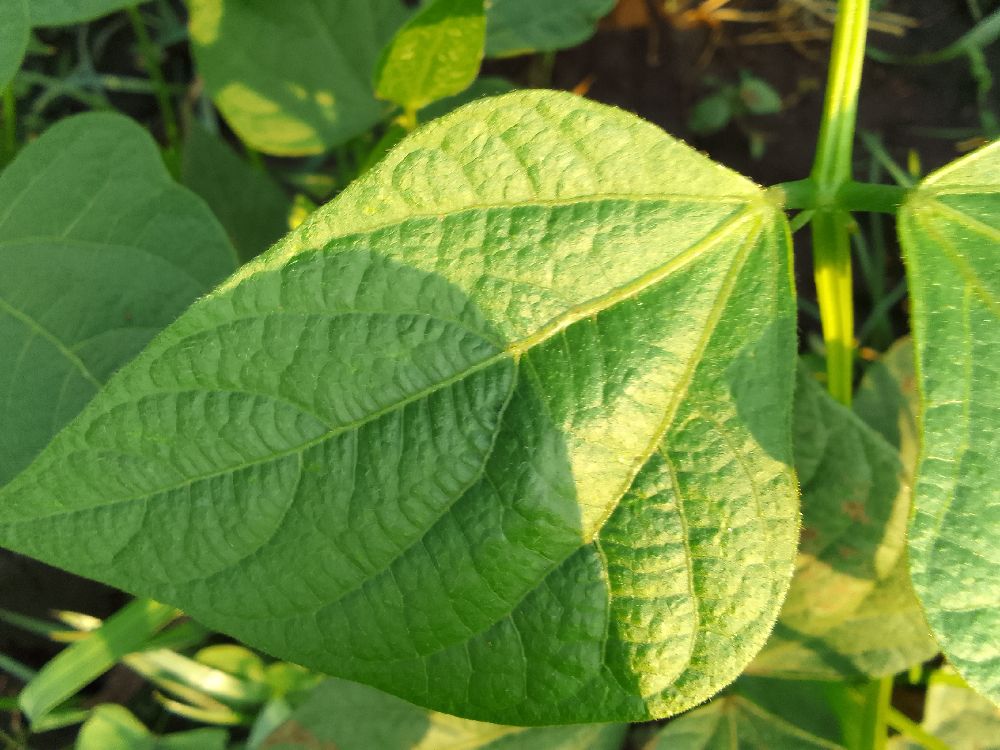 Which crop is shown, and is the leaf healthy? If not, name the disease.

common bean, healthy
